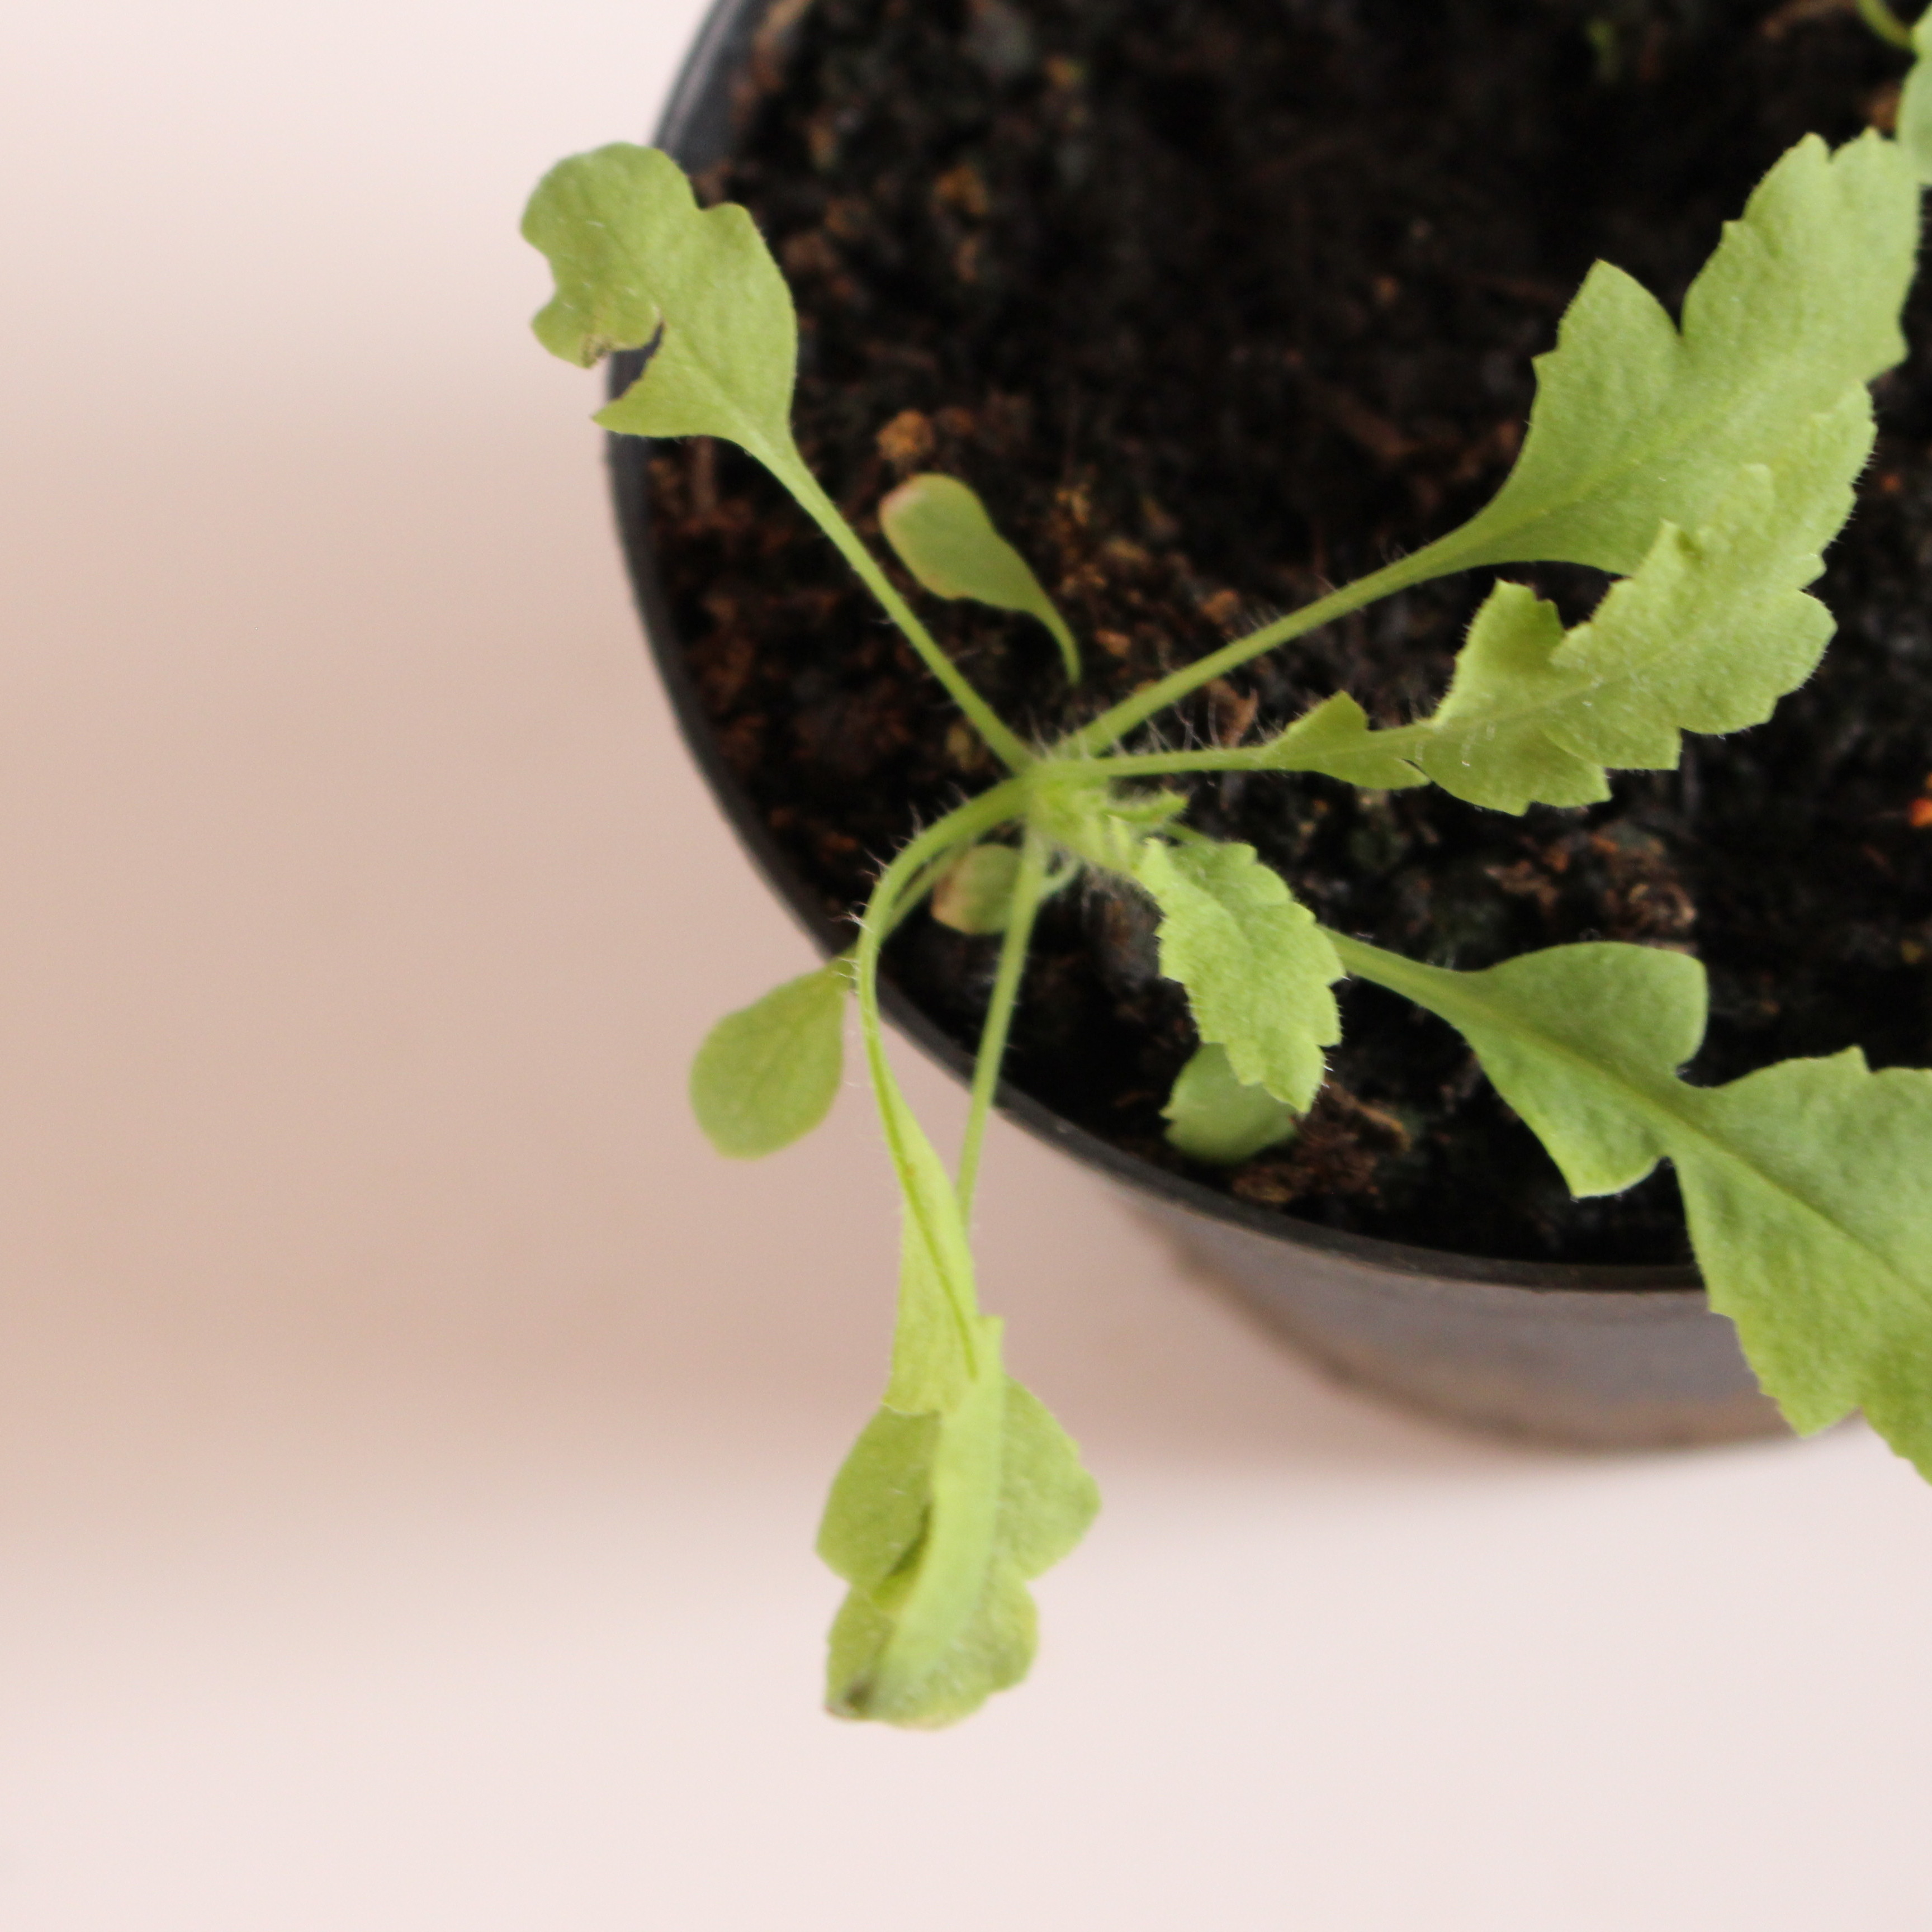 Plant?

Papaver rhoeas
